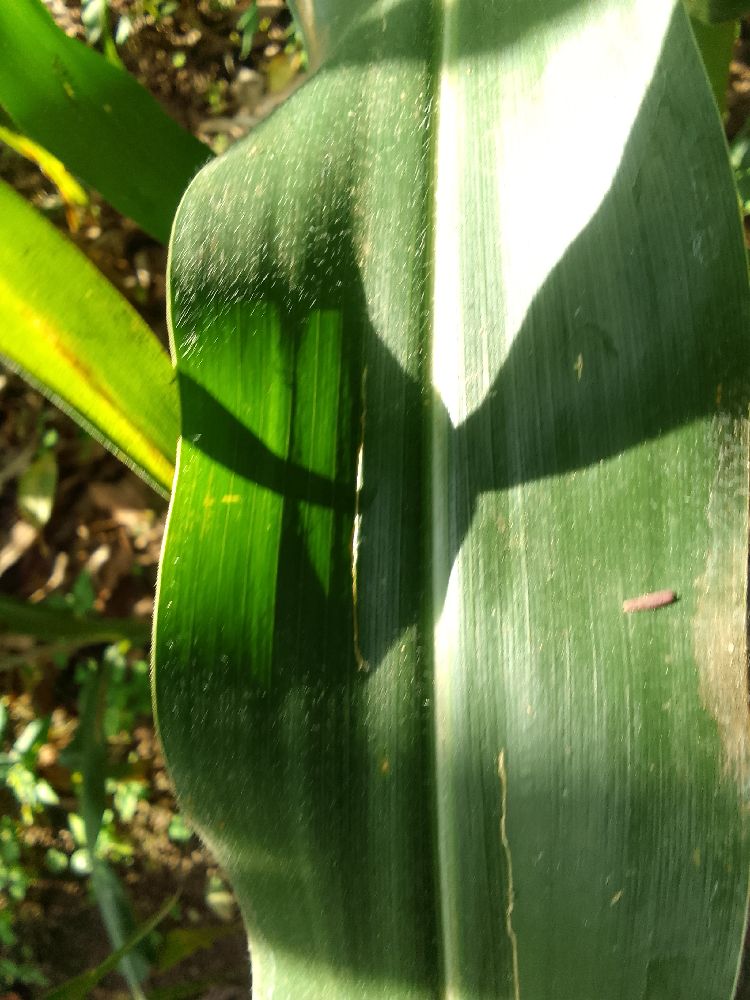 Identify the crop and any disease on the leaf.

maize, healthy
